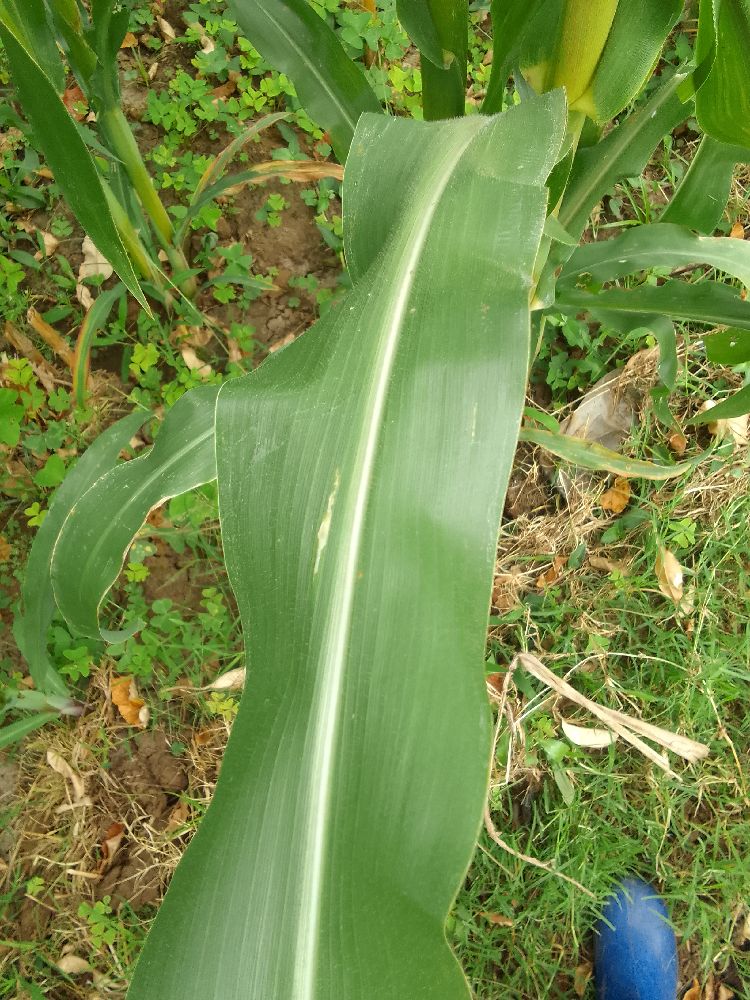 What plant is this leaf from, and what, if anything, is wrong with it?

maize, healthy
